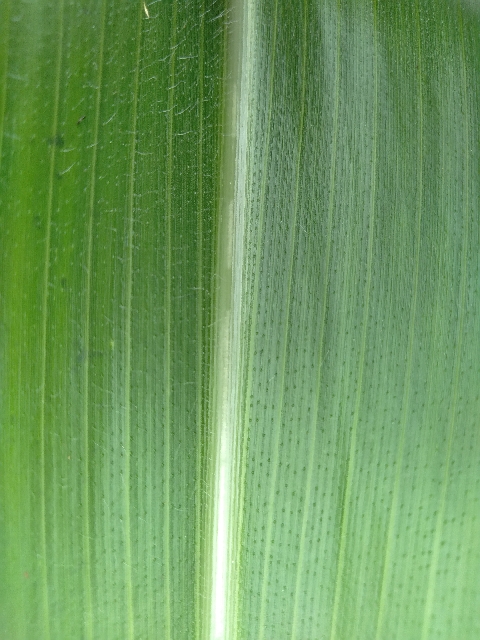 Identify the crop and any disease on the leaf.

maize, healthy
